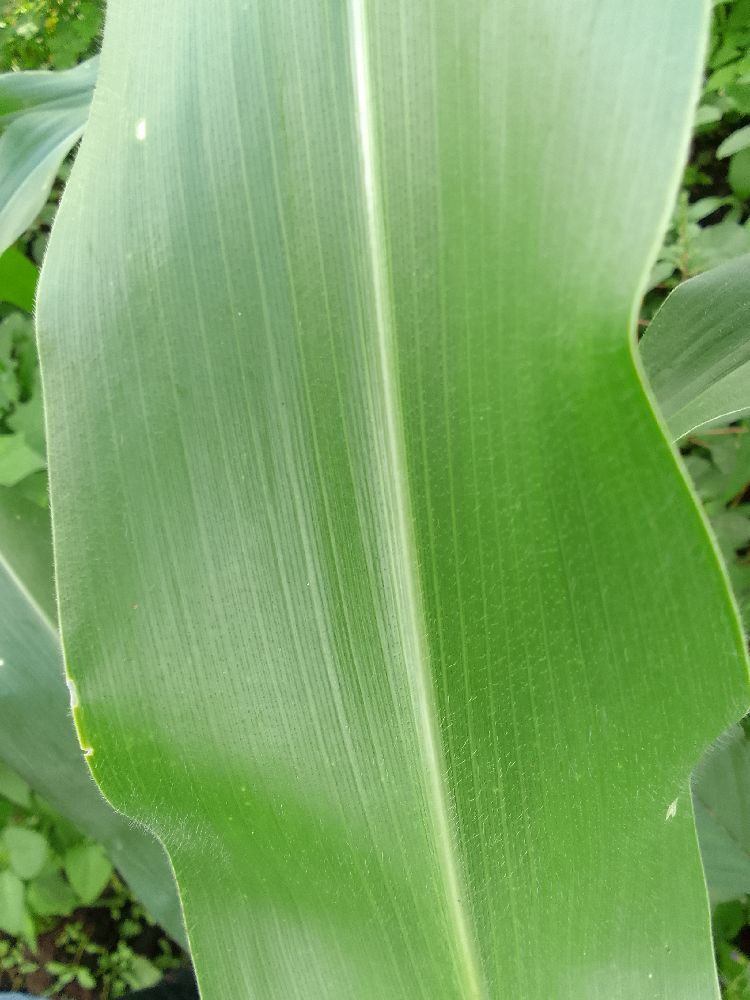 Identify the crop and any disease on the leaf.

maize, healthy
